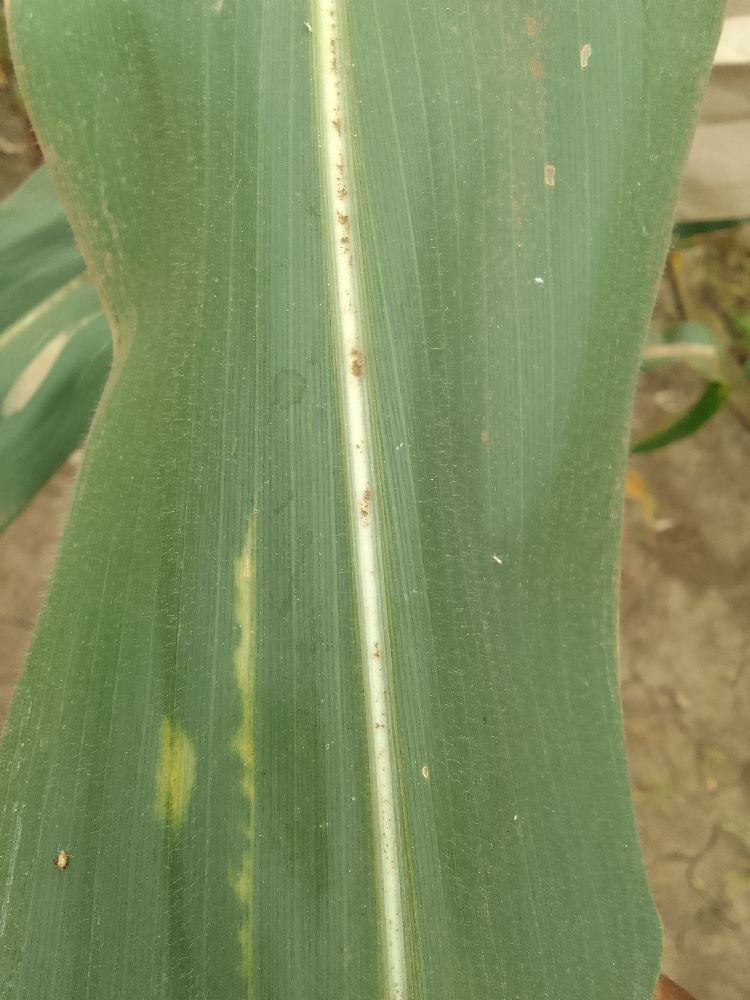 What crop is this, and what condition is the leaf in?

maize, healthy
